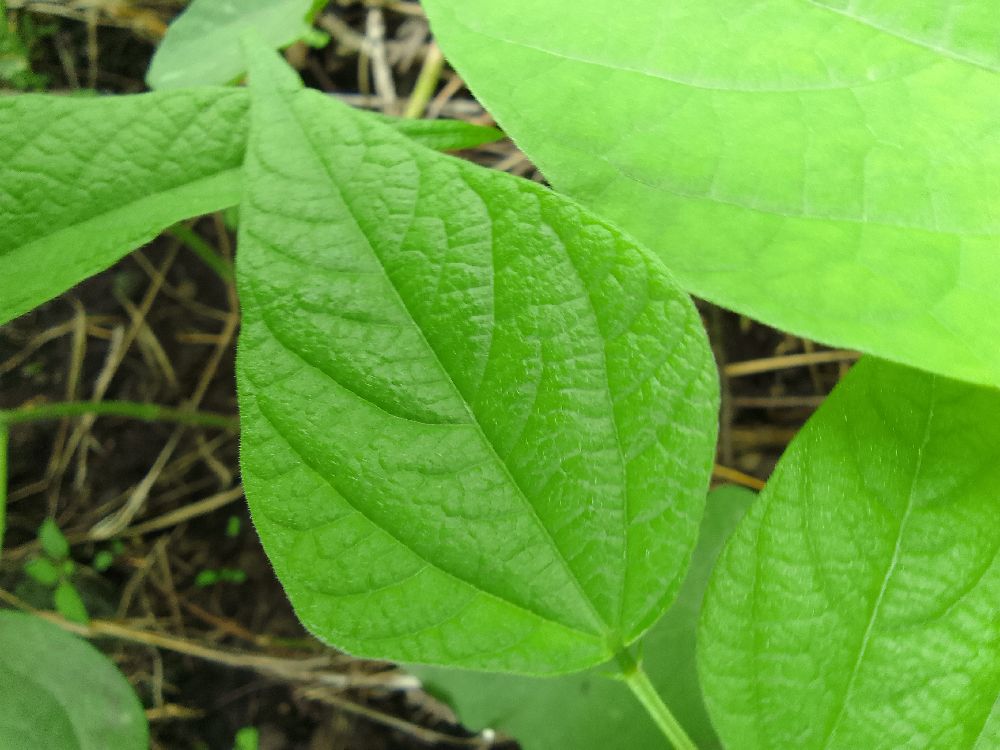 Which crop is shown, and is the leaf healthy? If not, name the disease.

common bean, healthy
